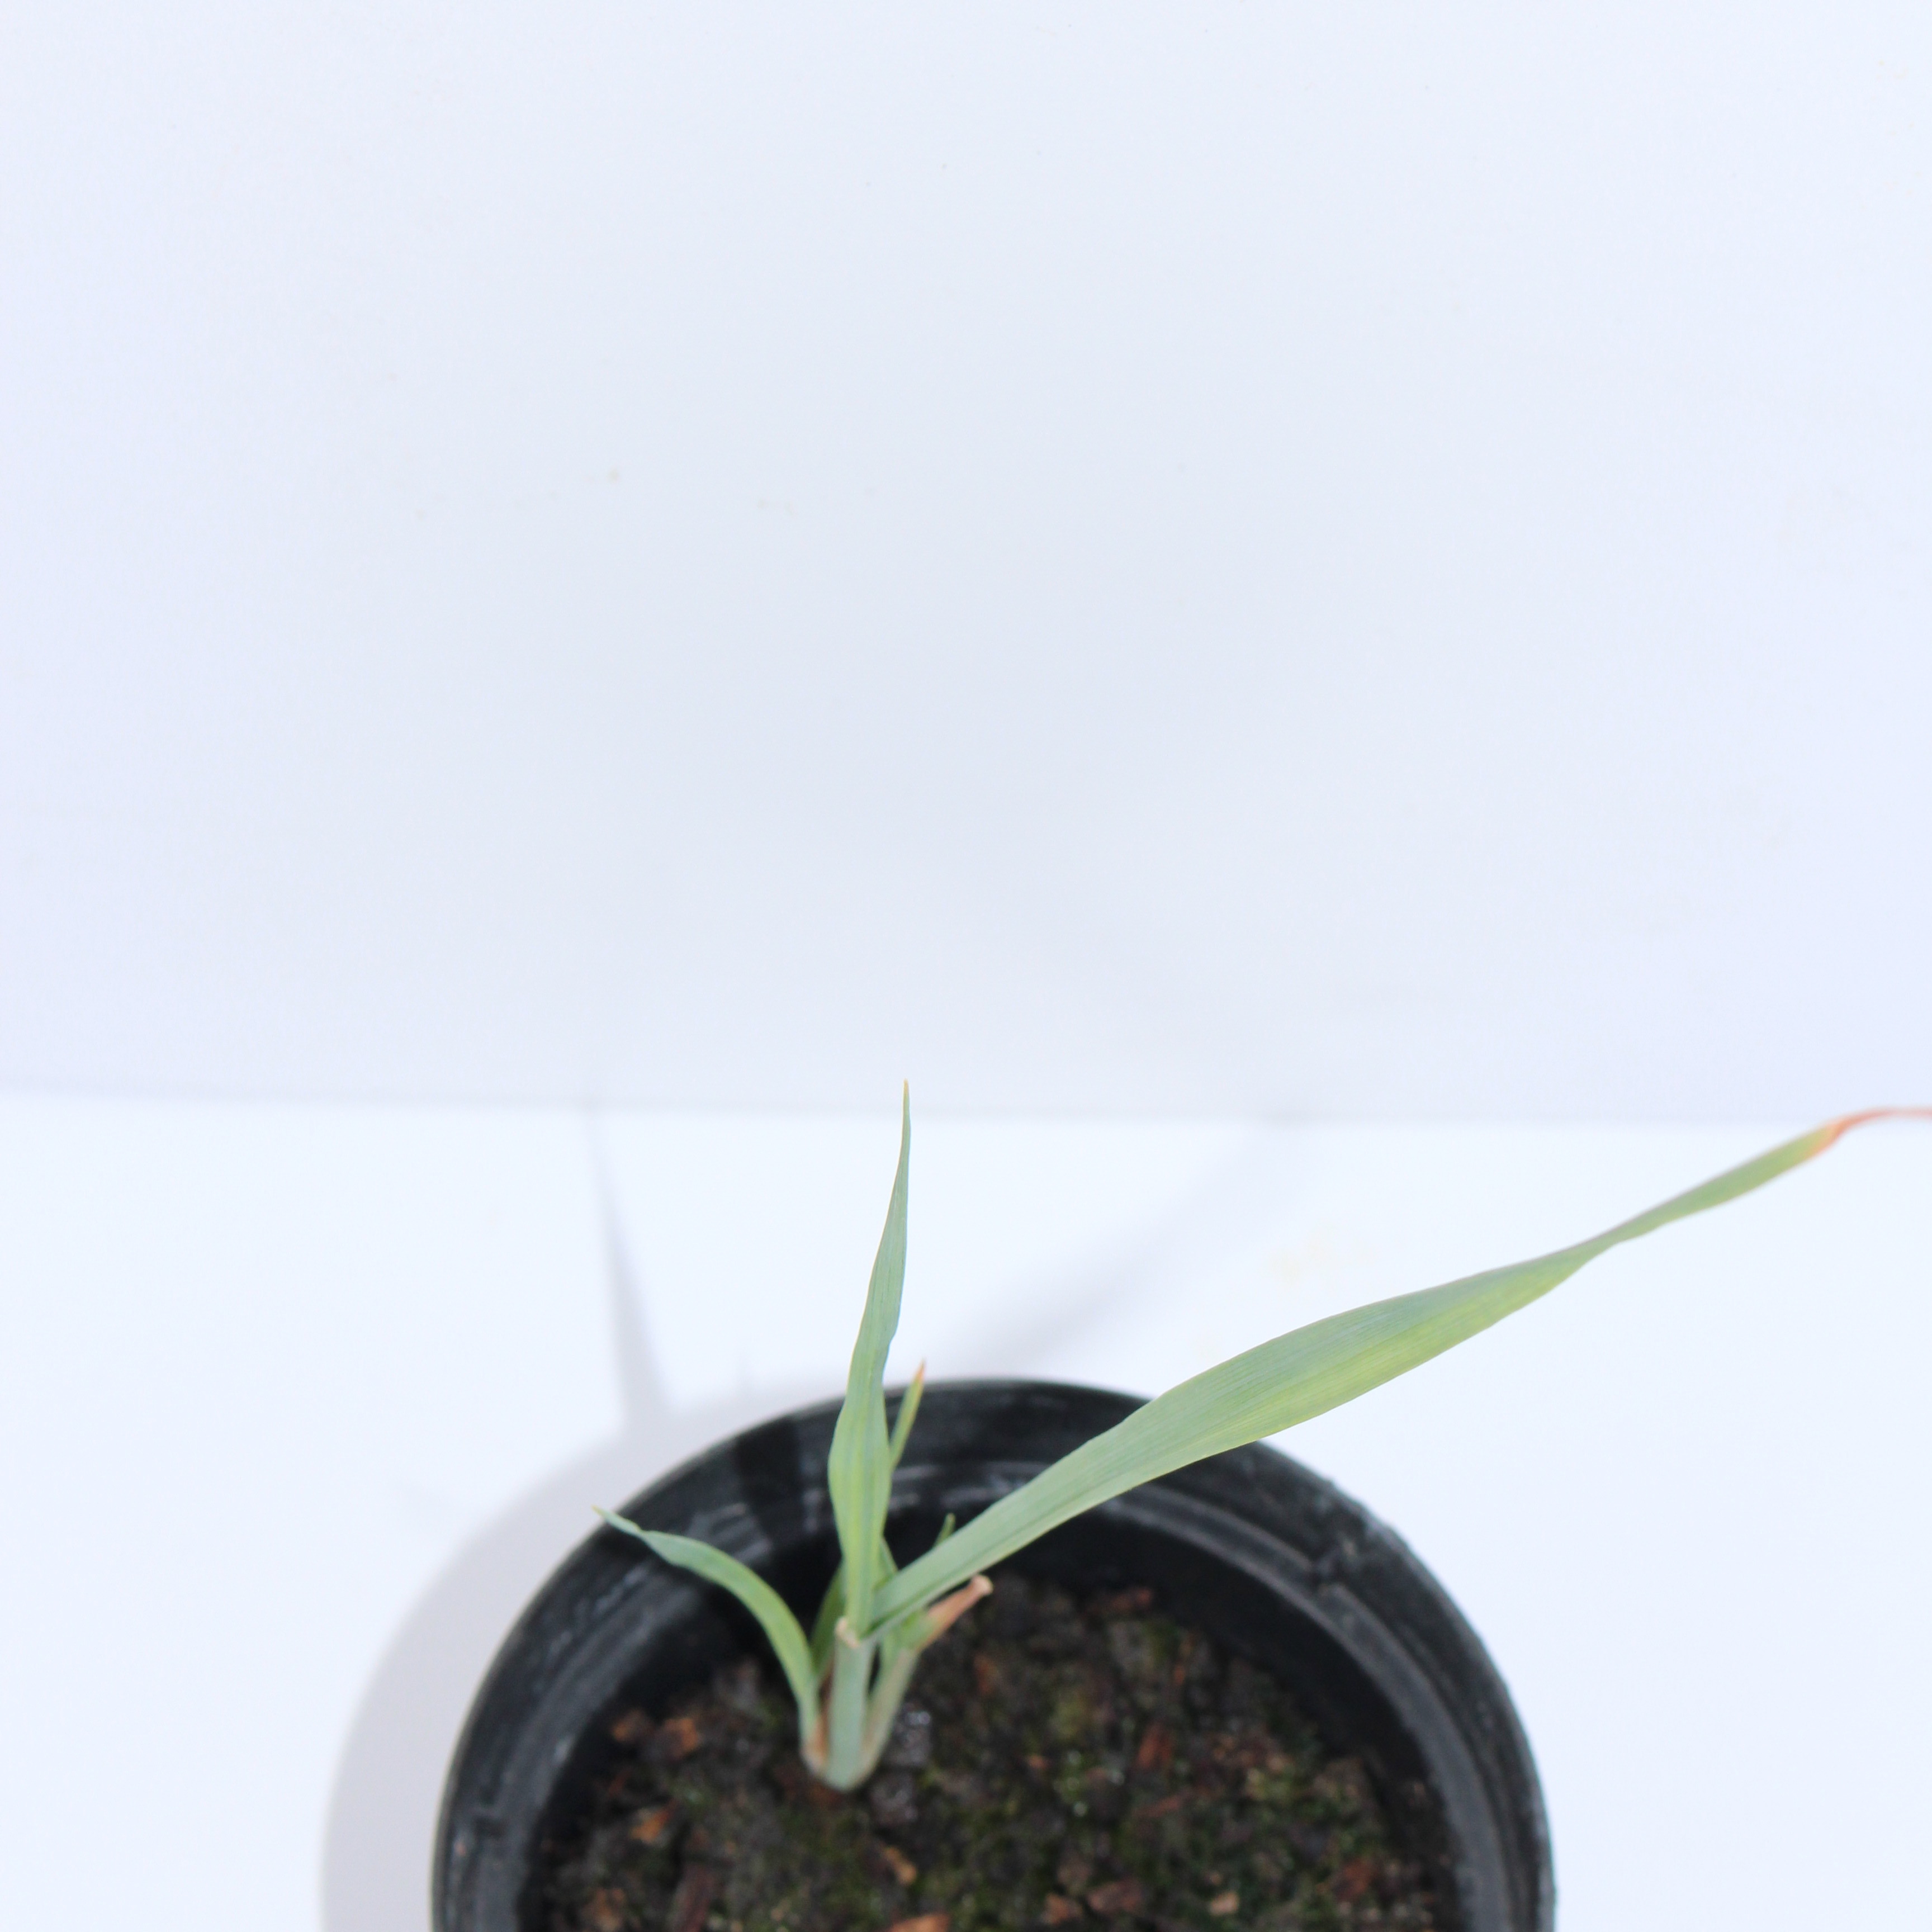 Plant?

Avena sterilis
